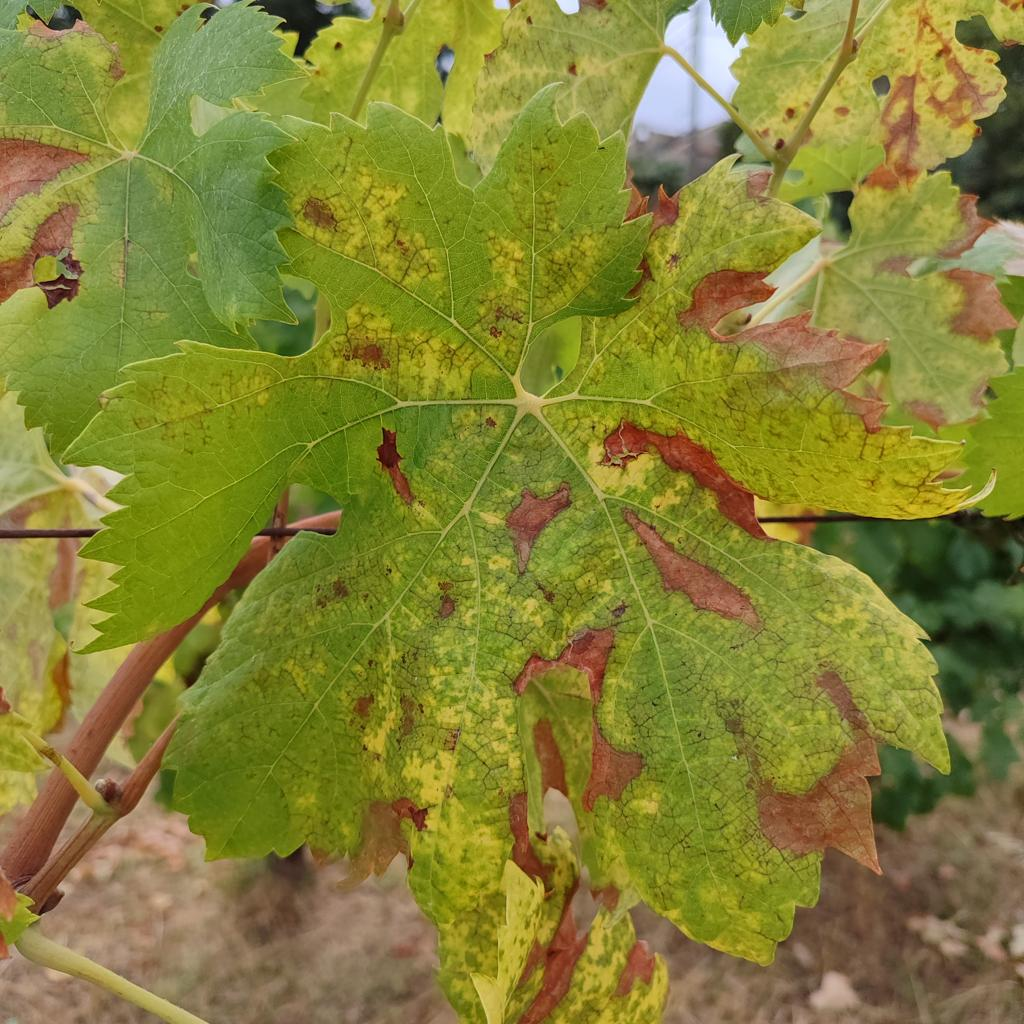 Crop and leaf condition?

grapevine, esca complex
